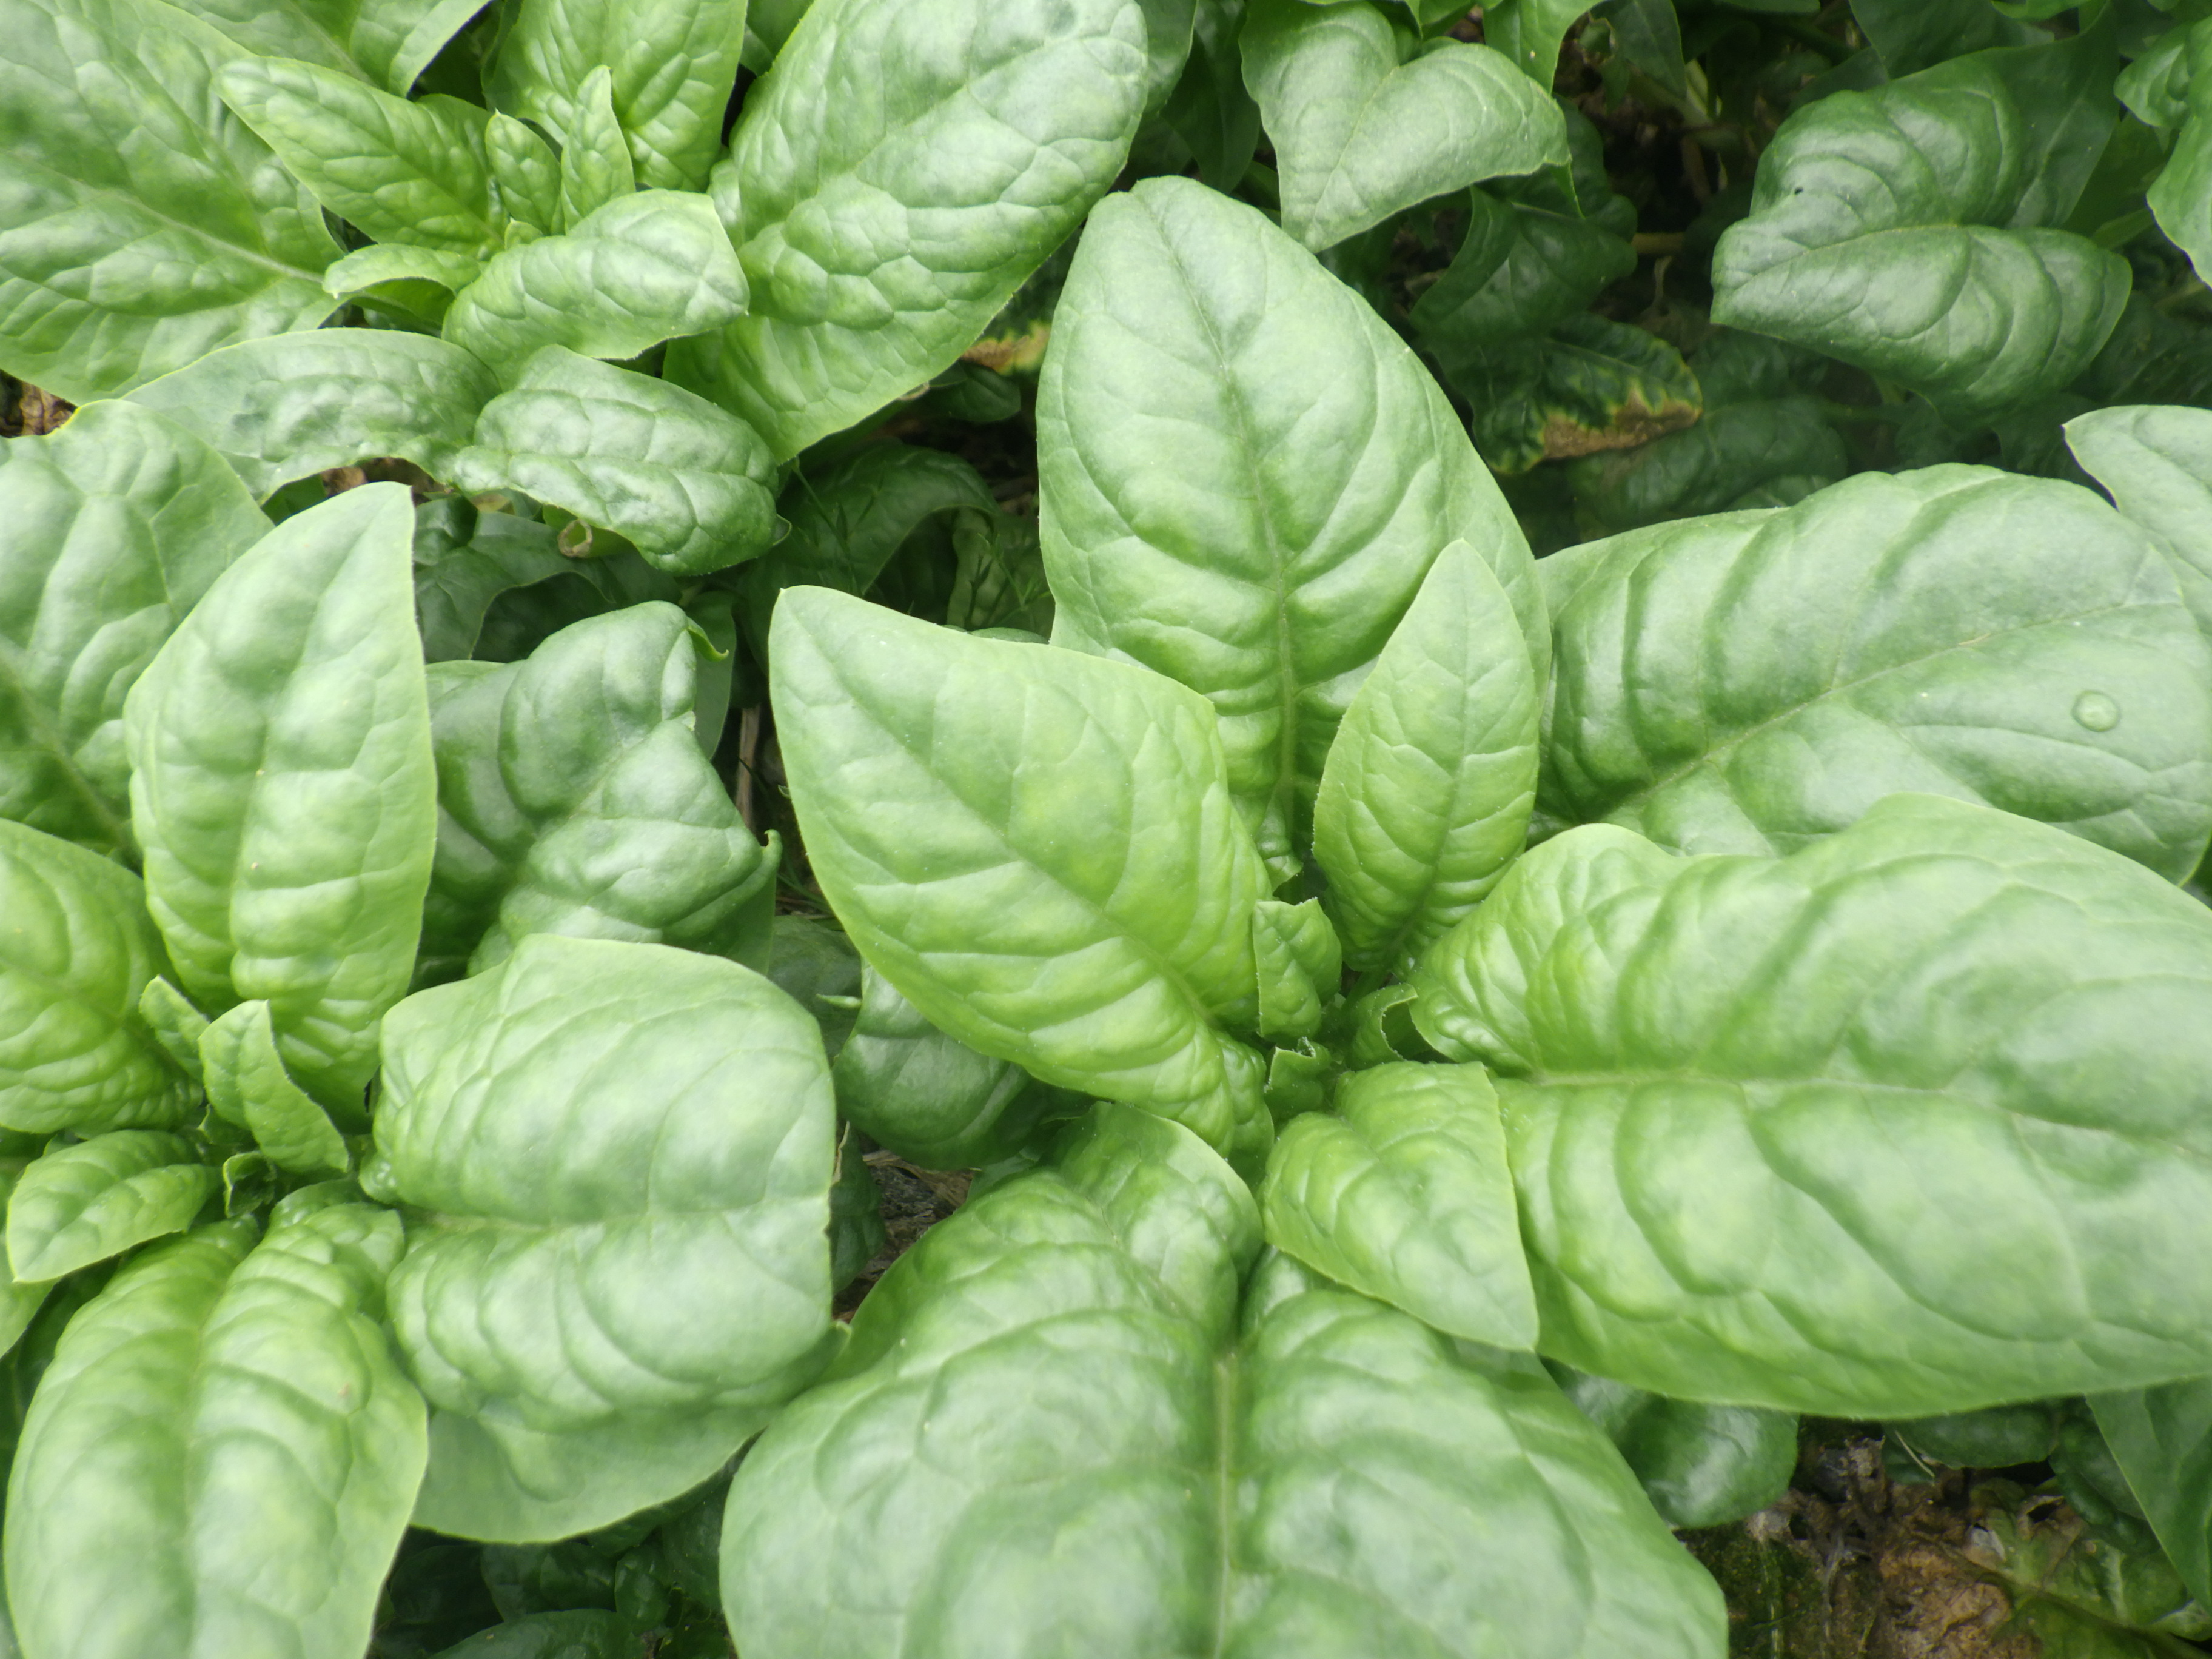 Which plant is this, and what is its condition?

spinach, healthy
